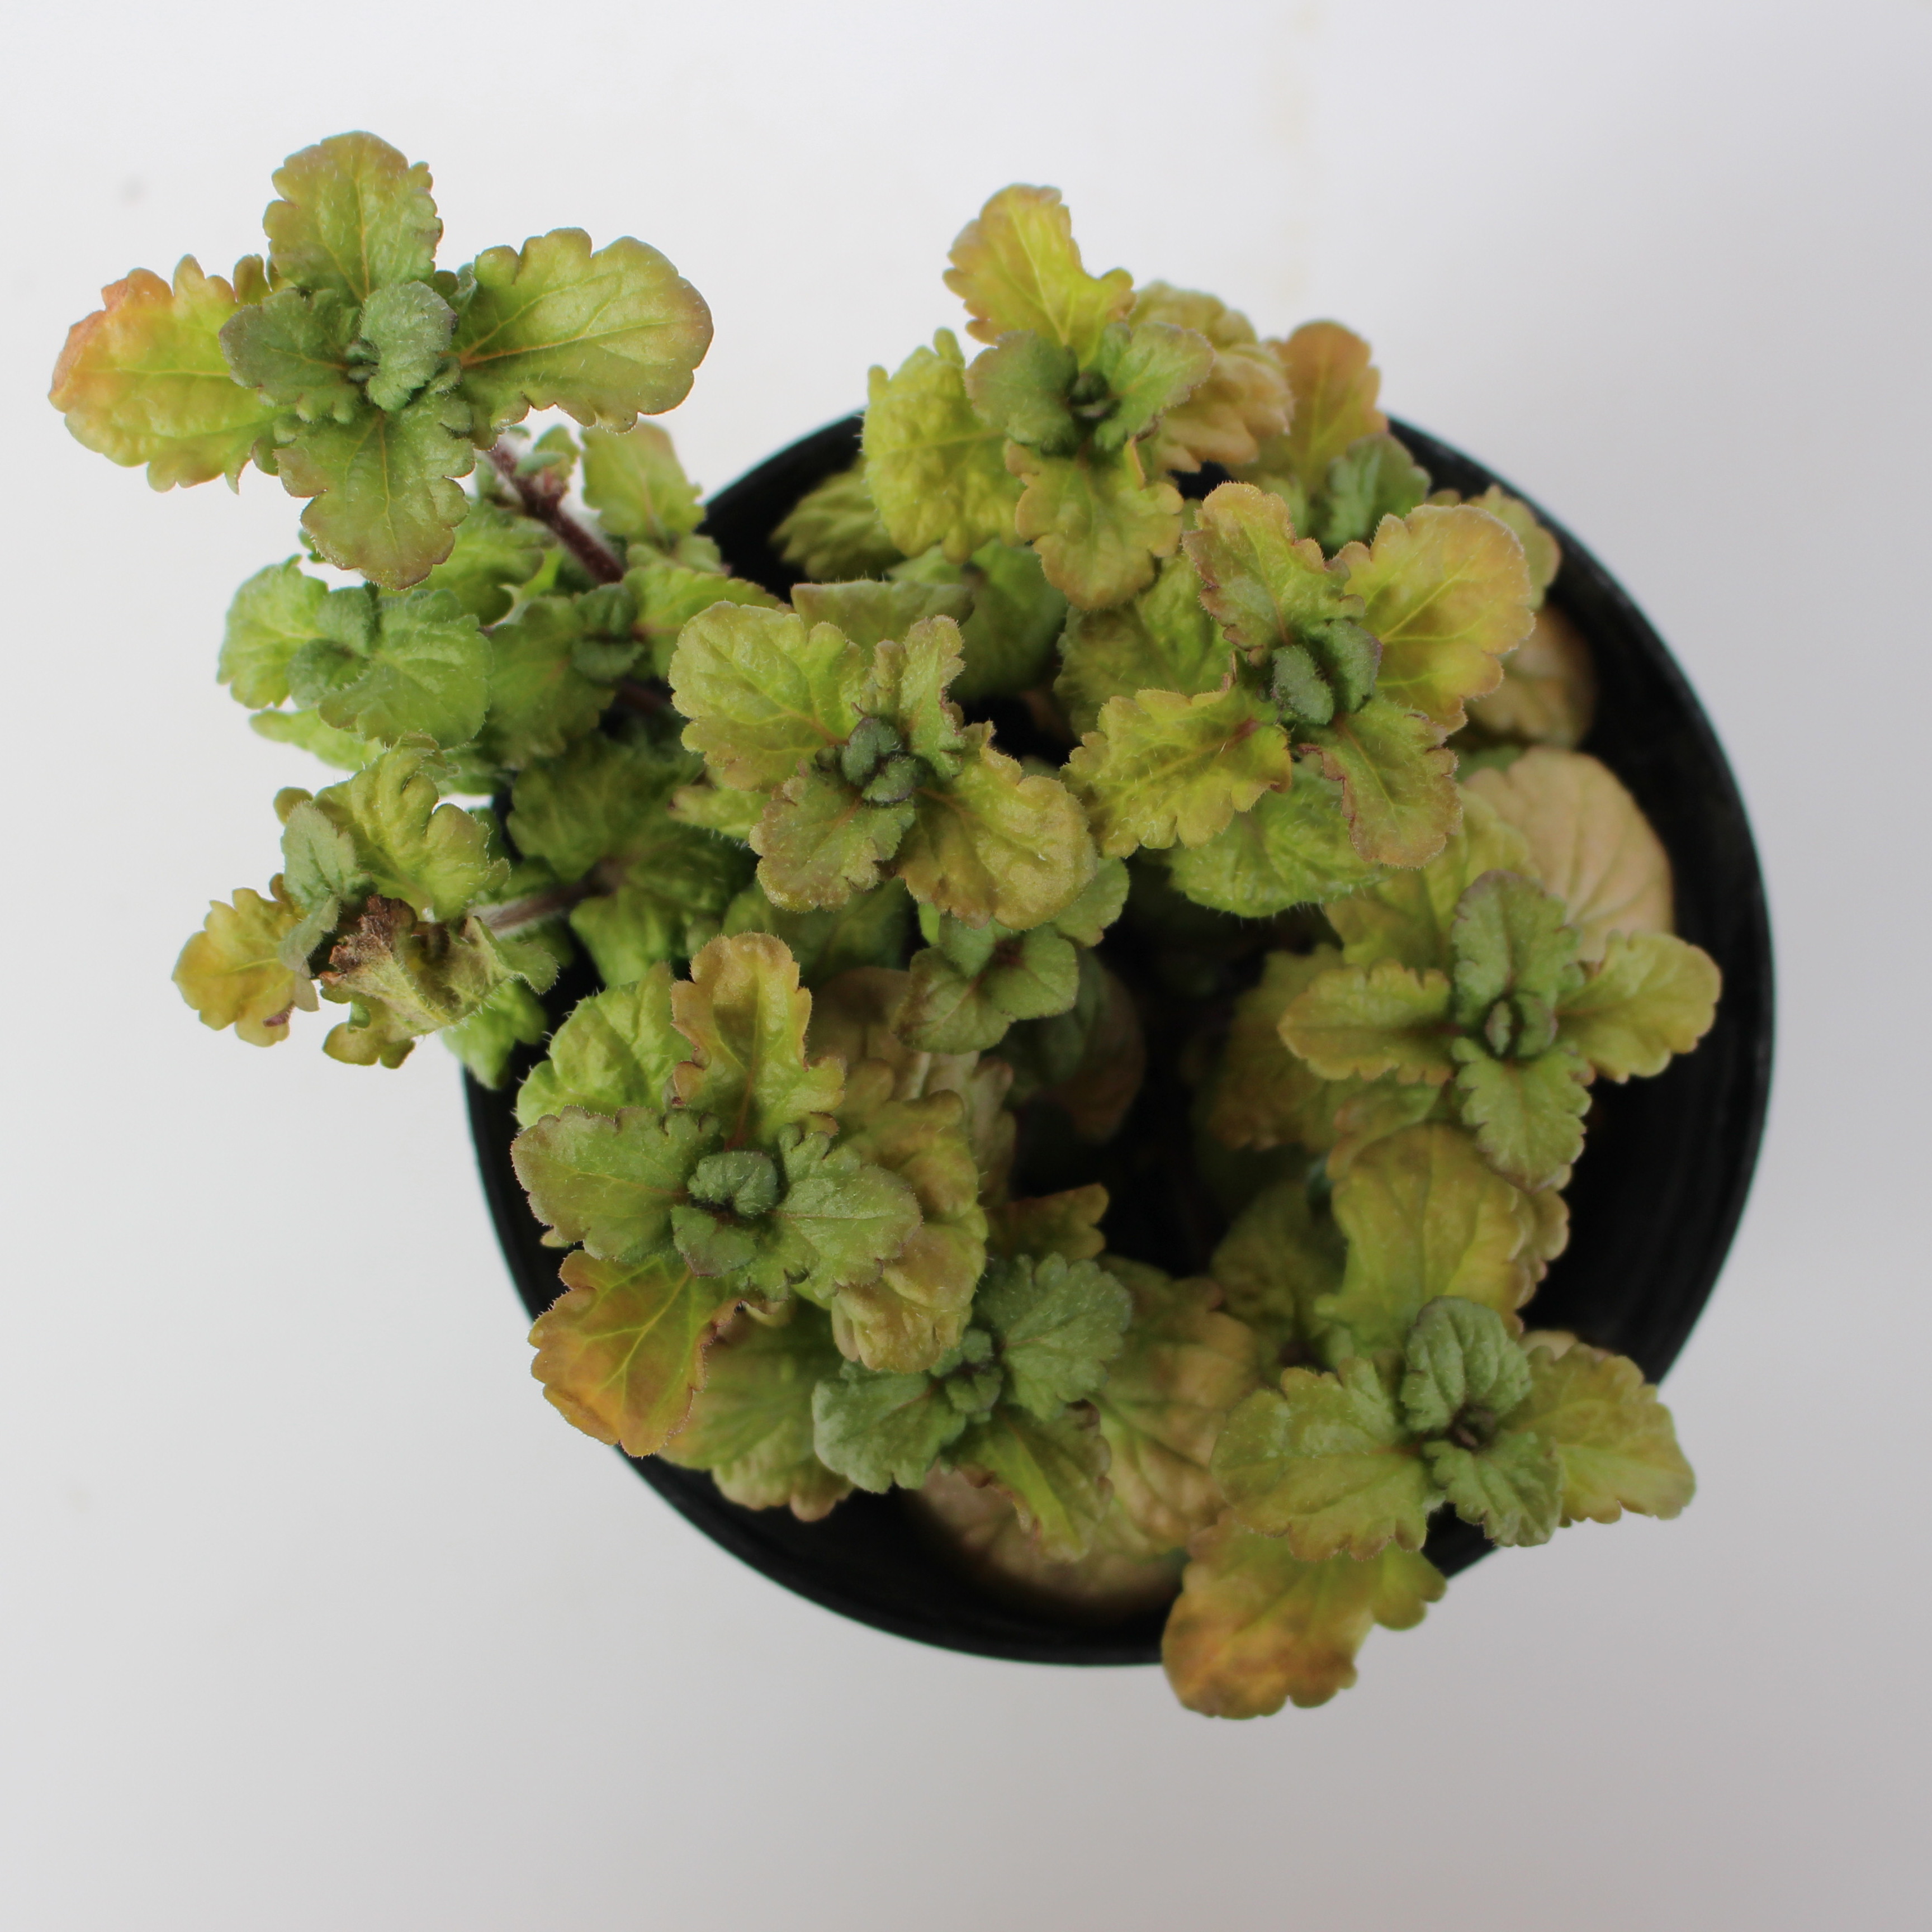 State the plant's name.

Veronica persica
